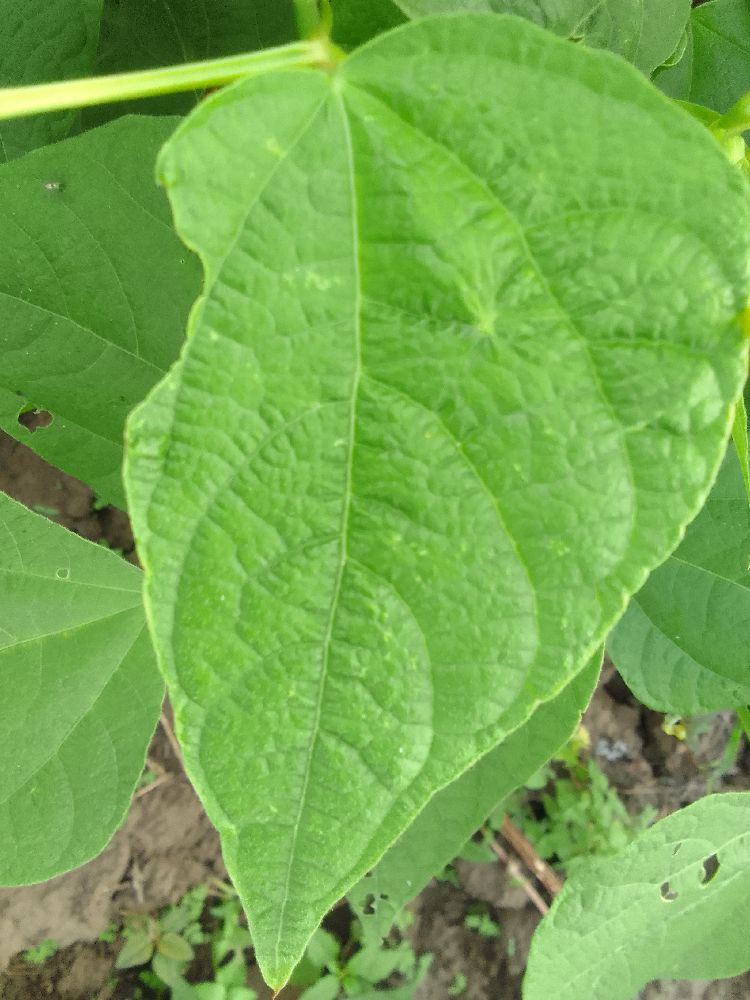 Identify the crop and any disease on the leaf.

common bean, healthy
